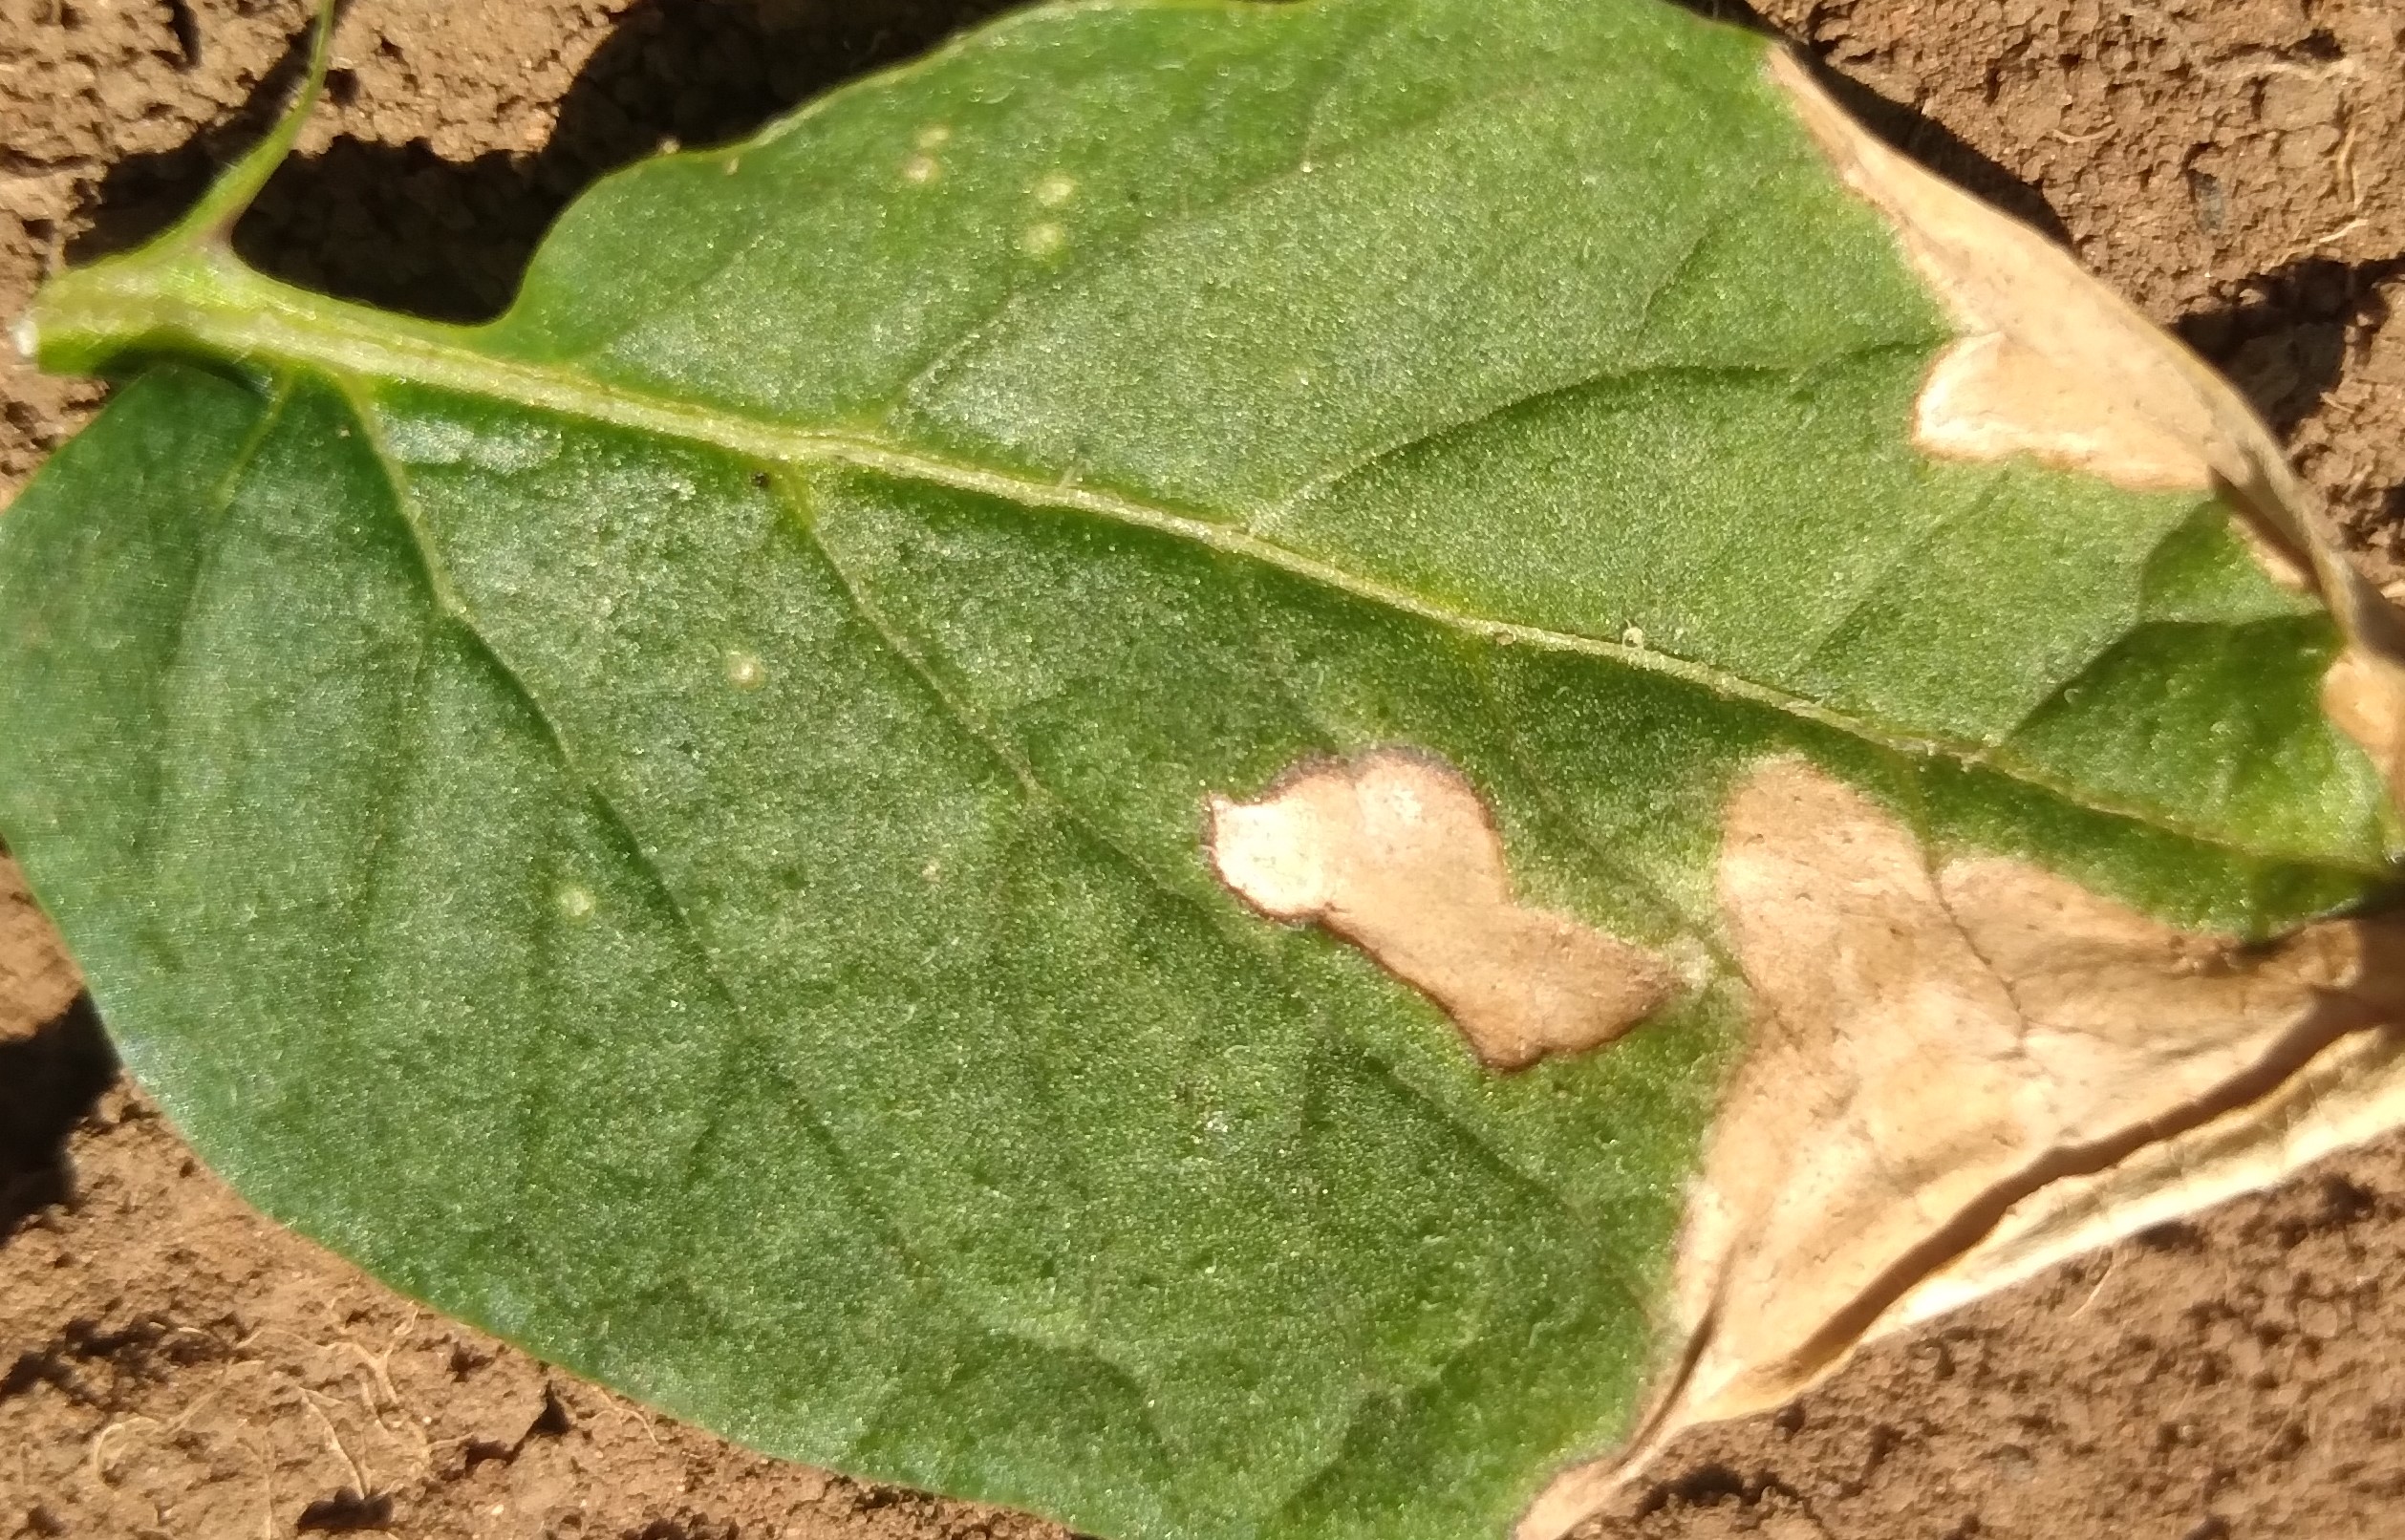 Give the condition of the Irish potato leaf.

early blight
